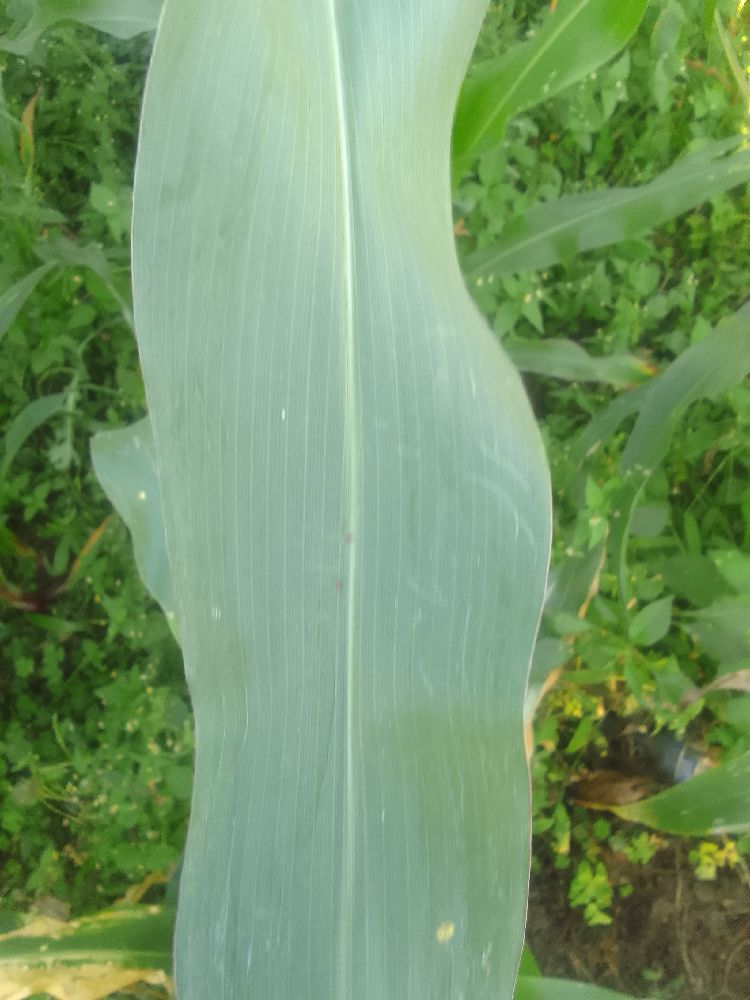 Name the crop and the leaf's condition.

maize, healthy
